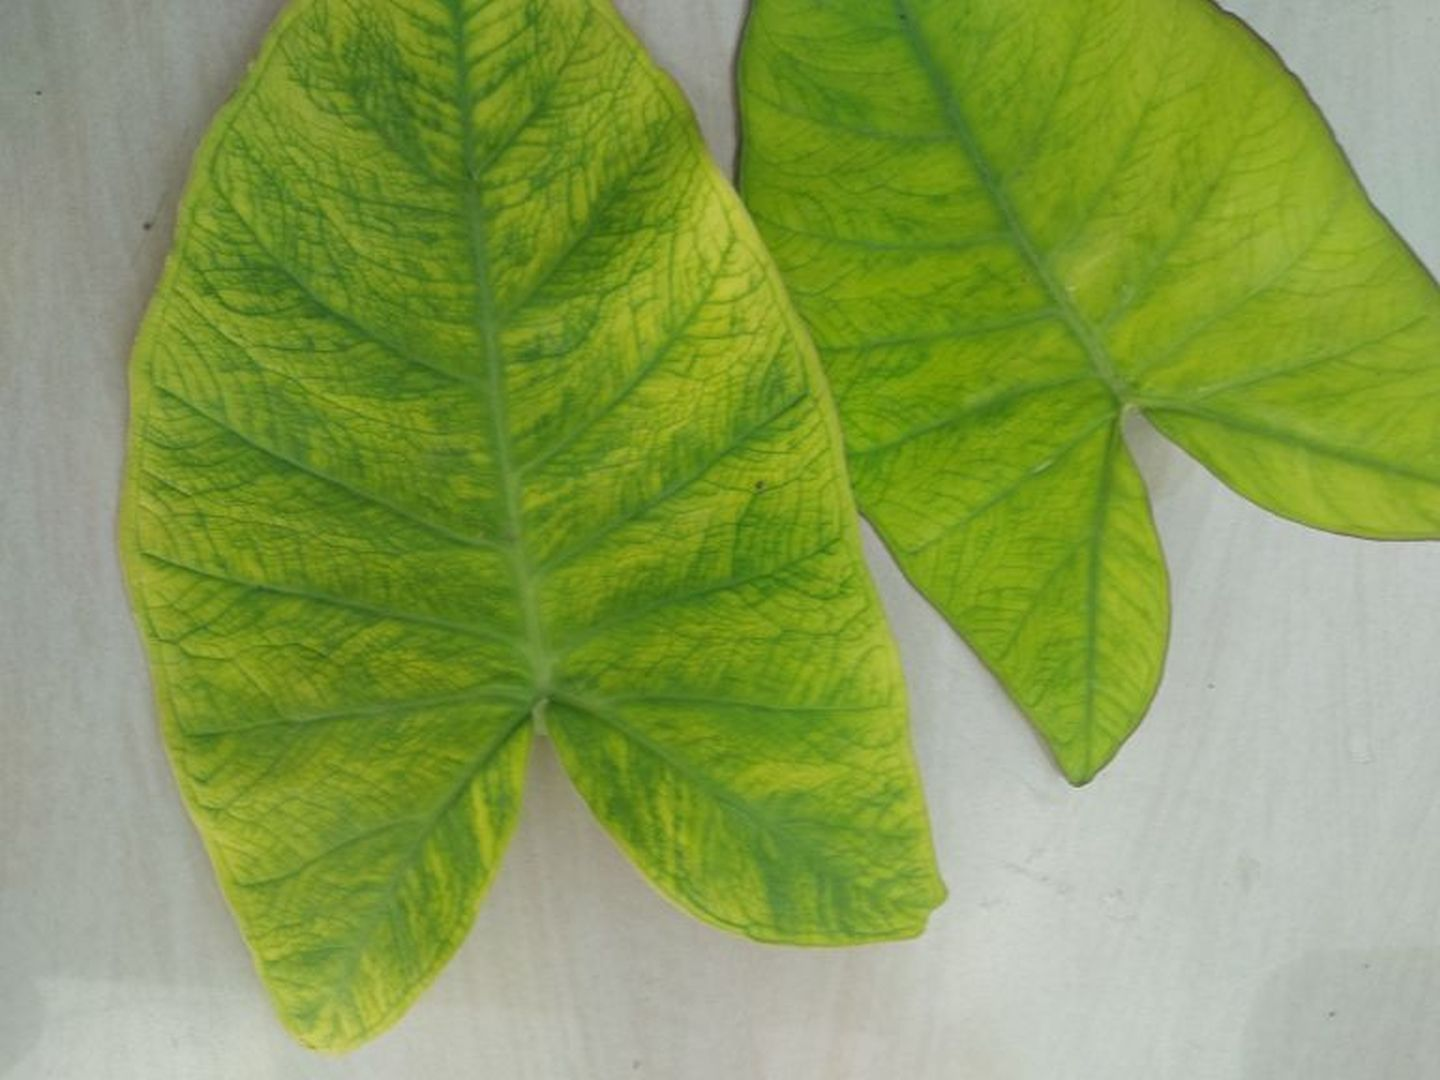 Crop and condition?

taro, mosaic
